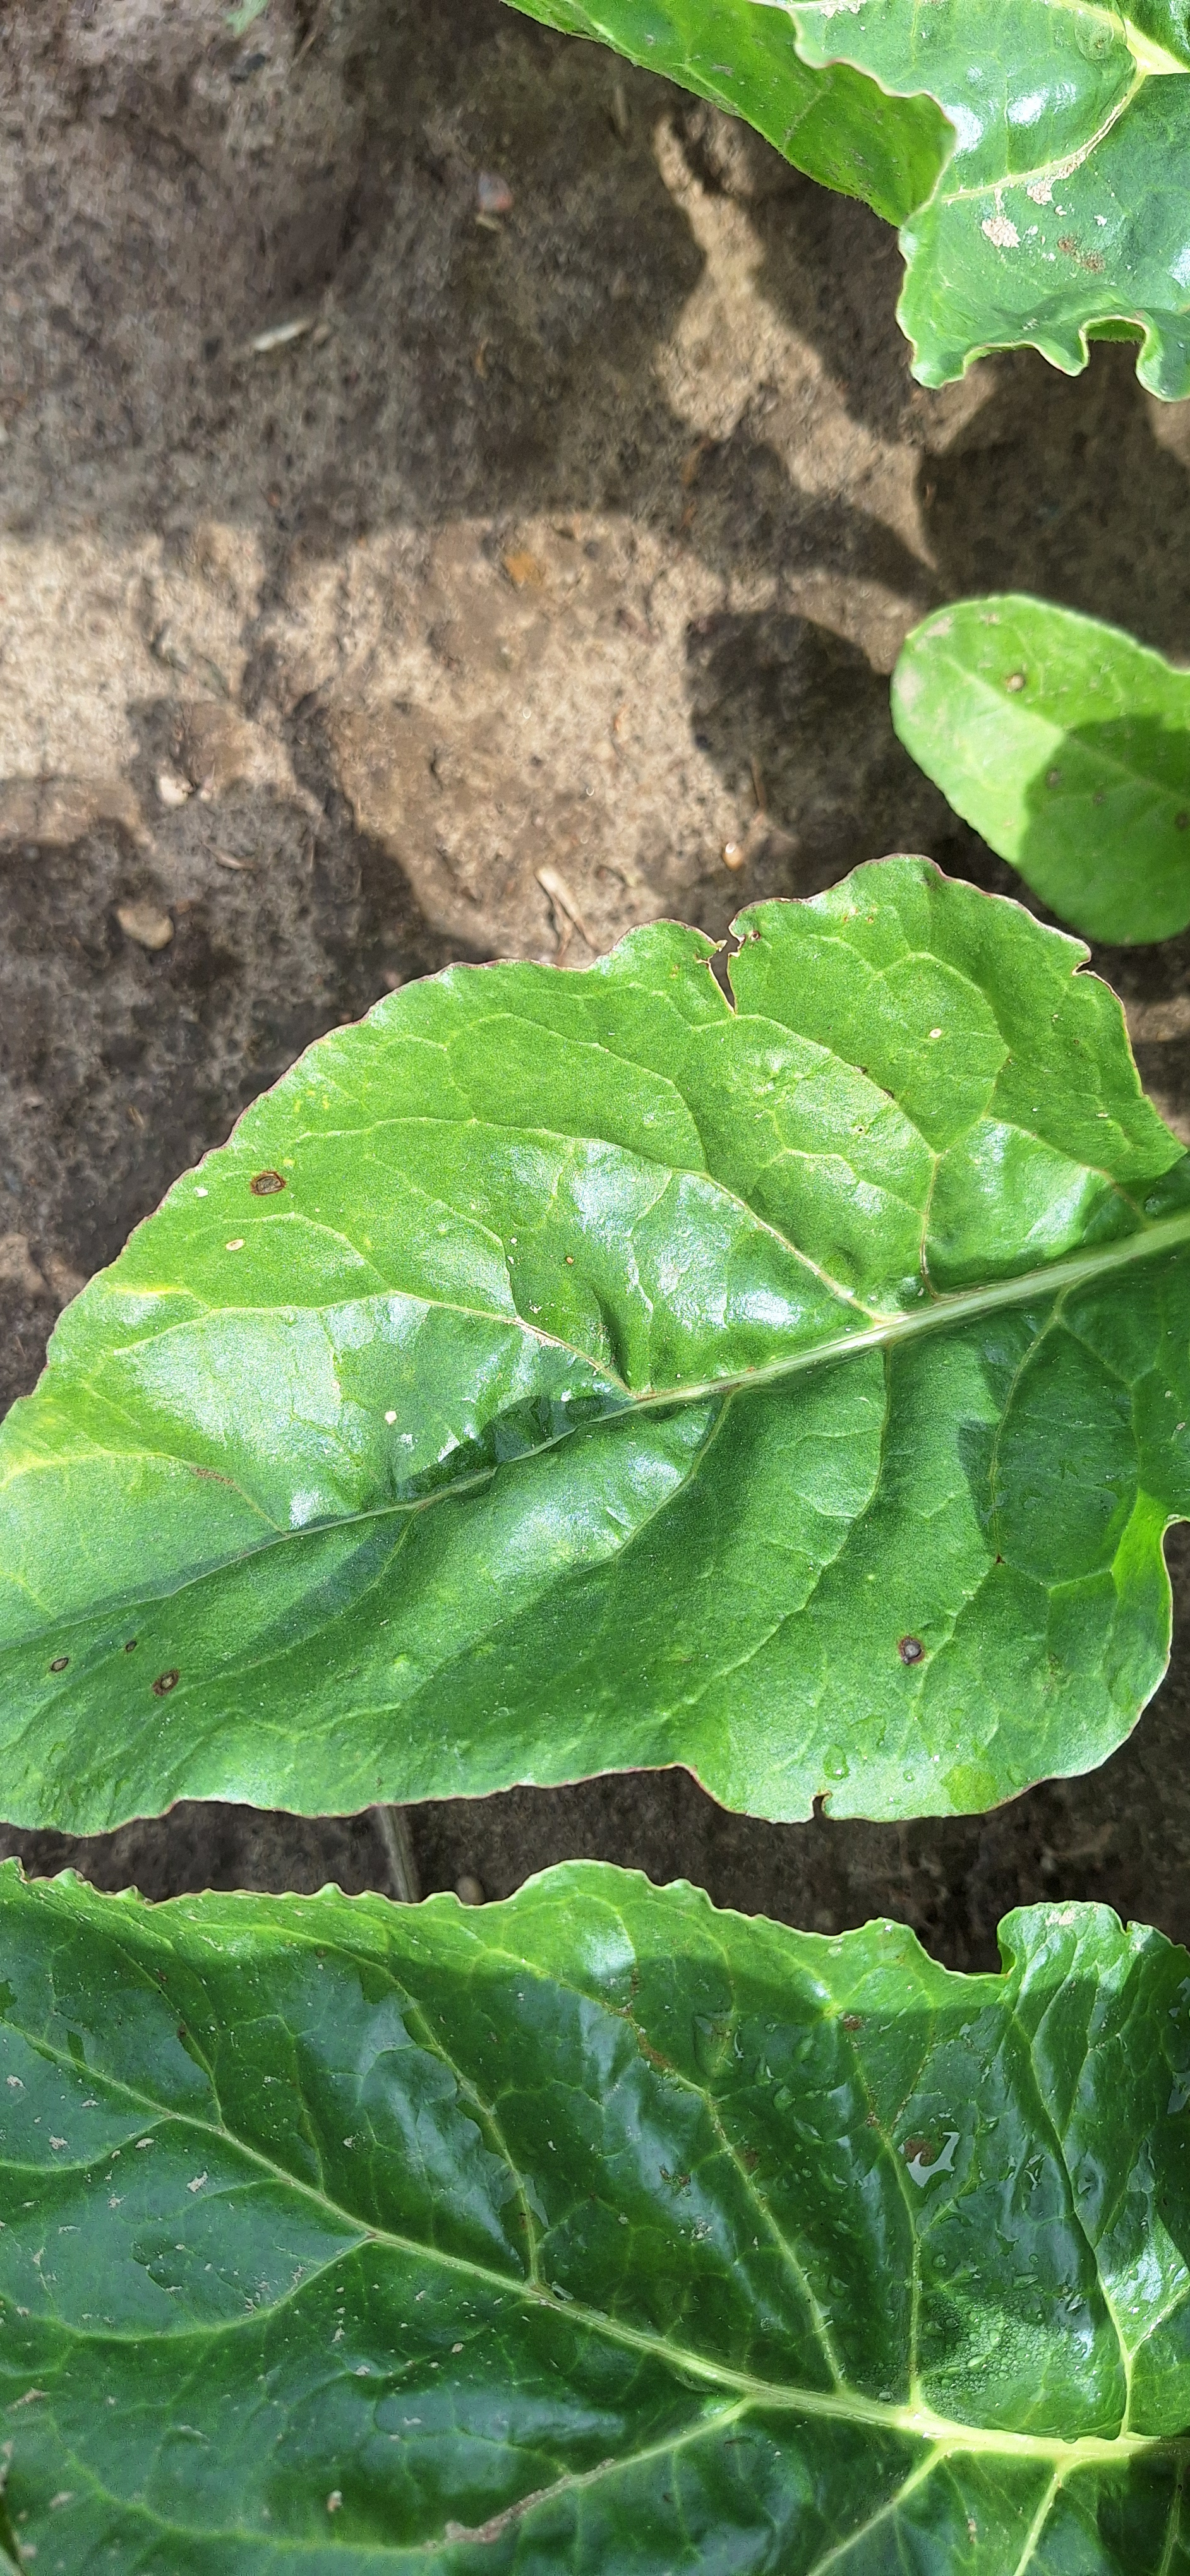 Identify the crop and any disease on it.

beet, cercospora
